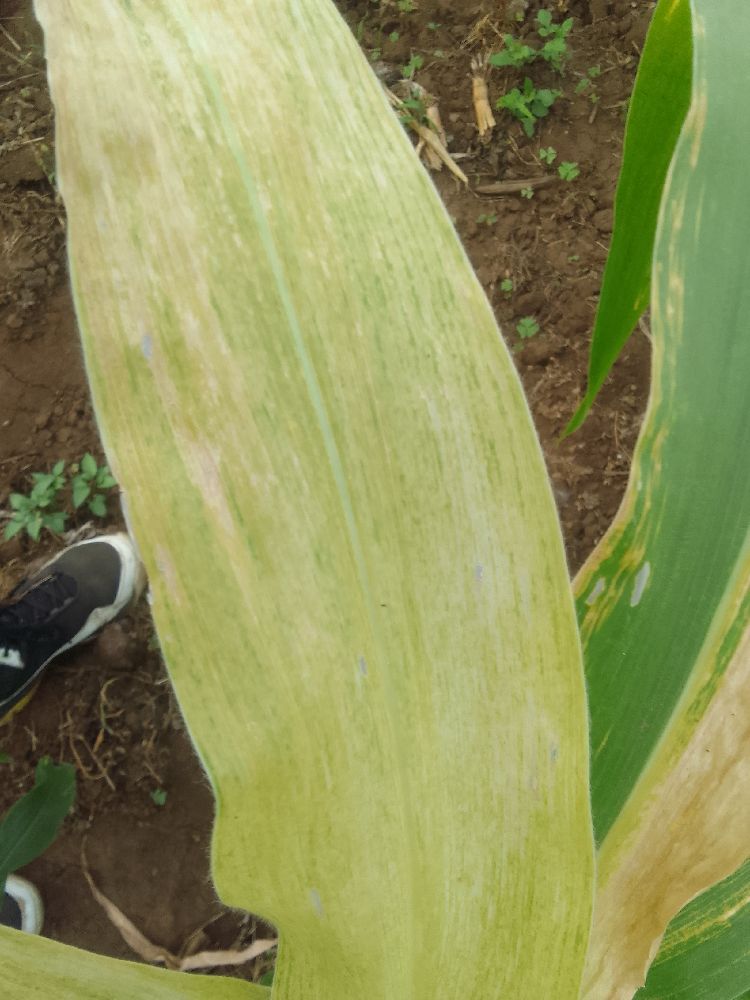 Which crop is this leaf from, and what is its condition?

maize, maize lethal necrosis
